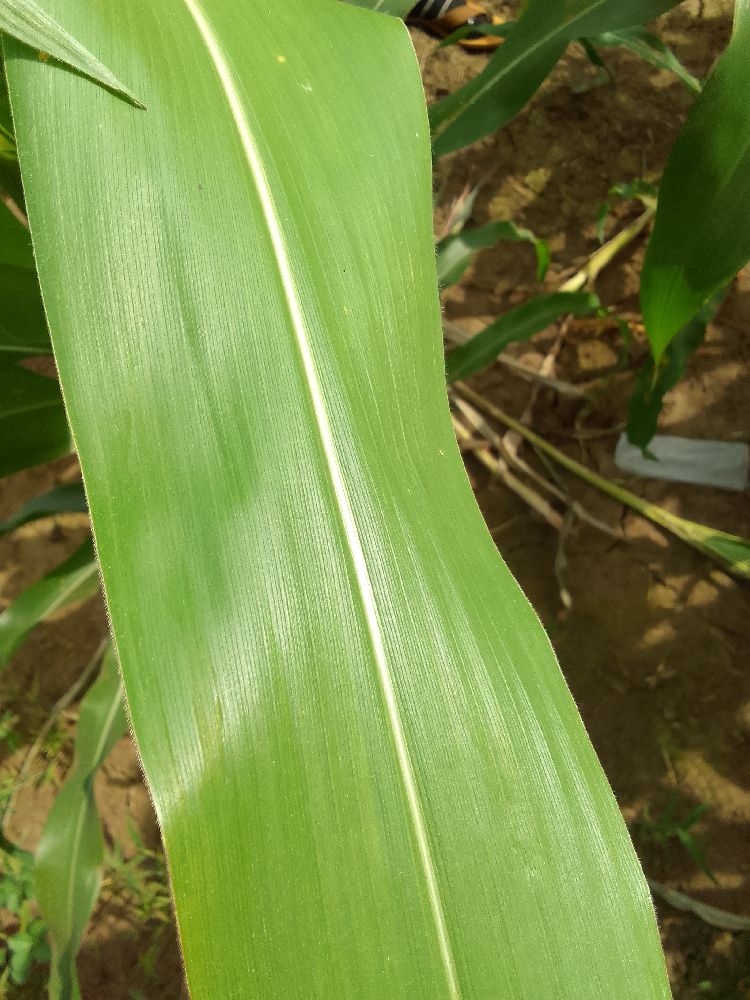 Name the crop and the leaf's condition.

maize, healthy
